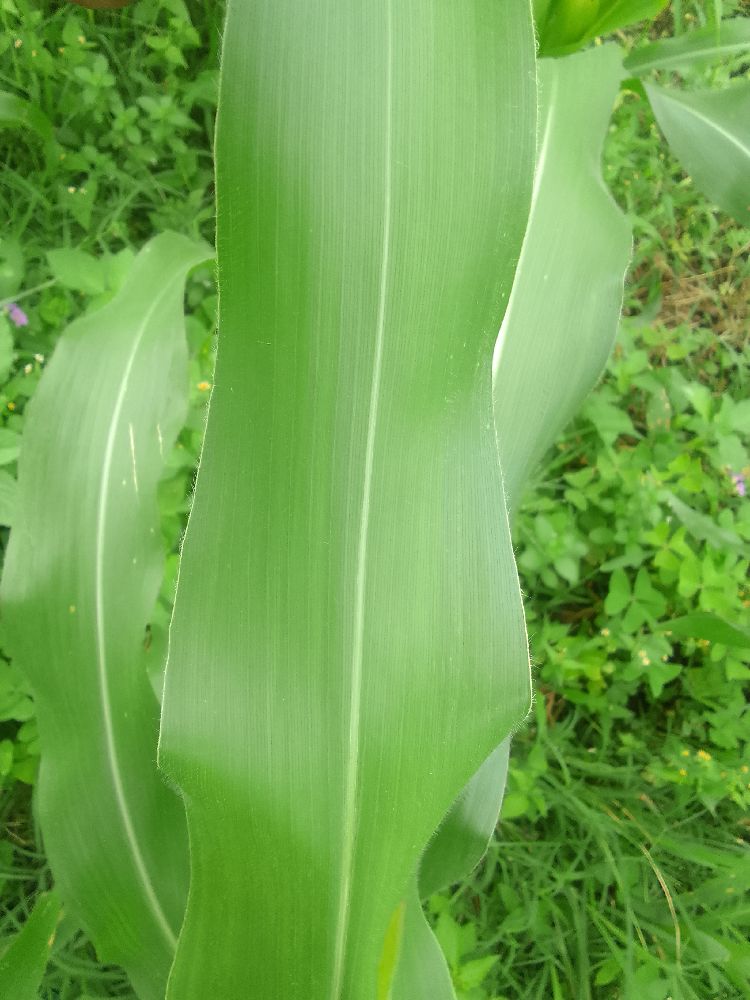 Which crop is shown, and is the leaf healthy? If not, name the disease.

maize, healthy
